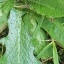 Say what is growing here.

structured weed
